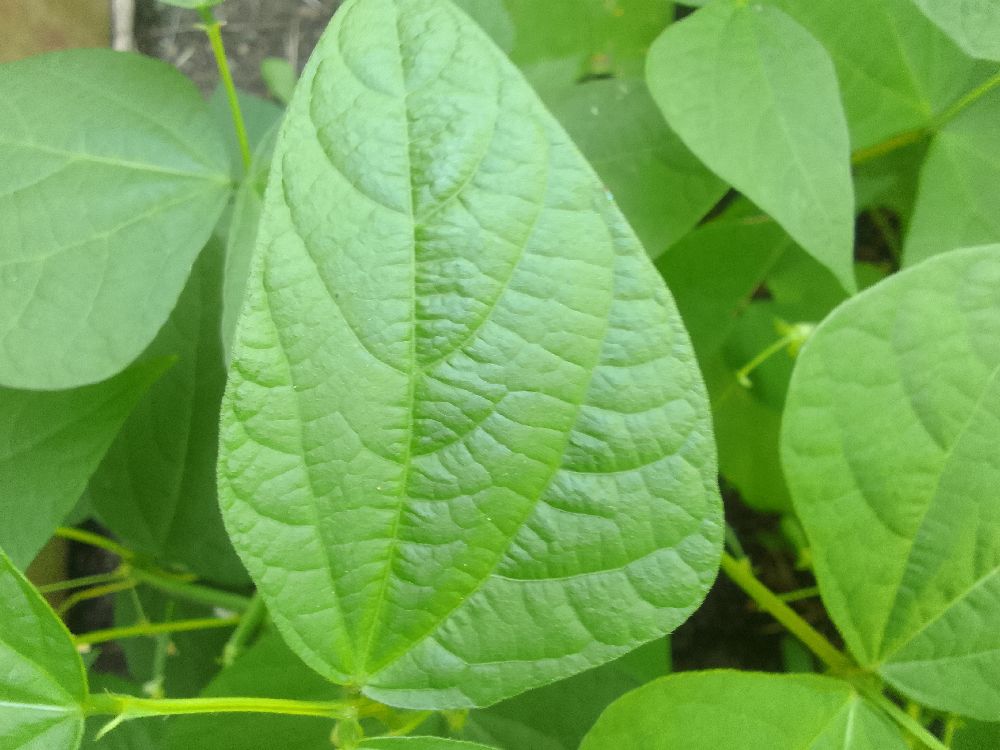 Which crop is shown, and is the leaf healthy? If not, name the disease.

common bean, healthy
